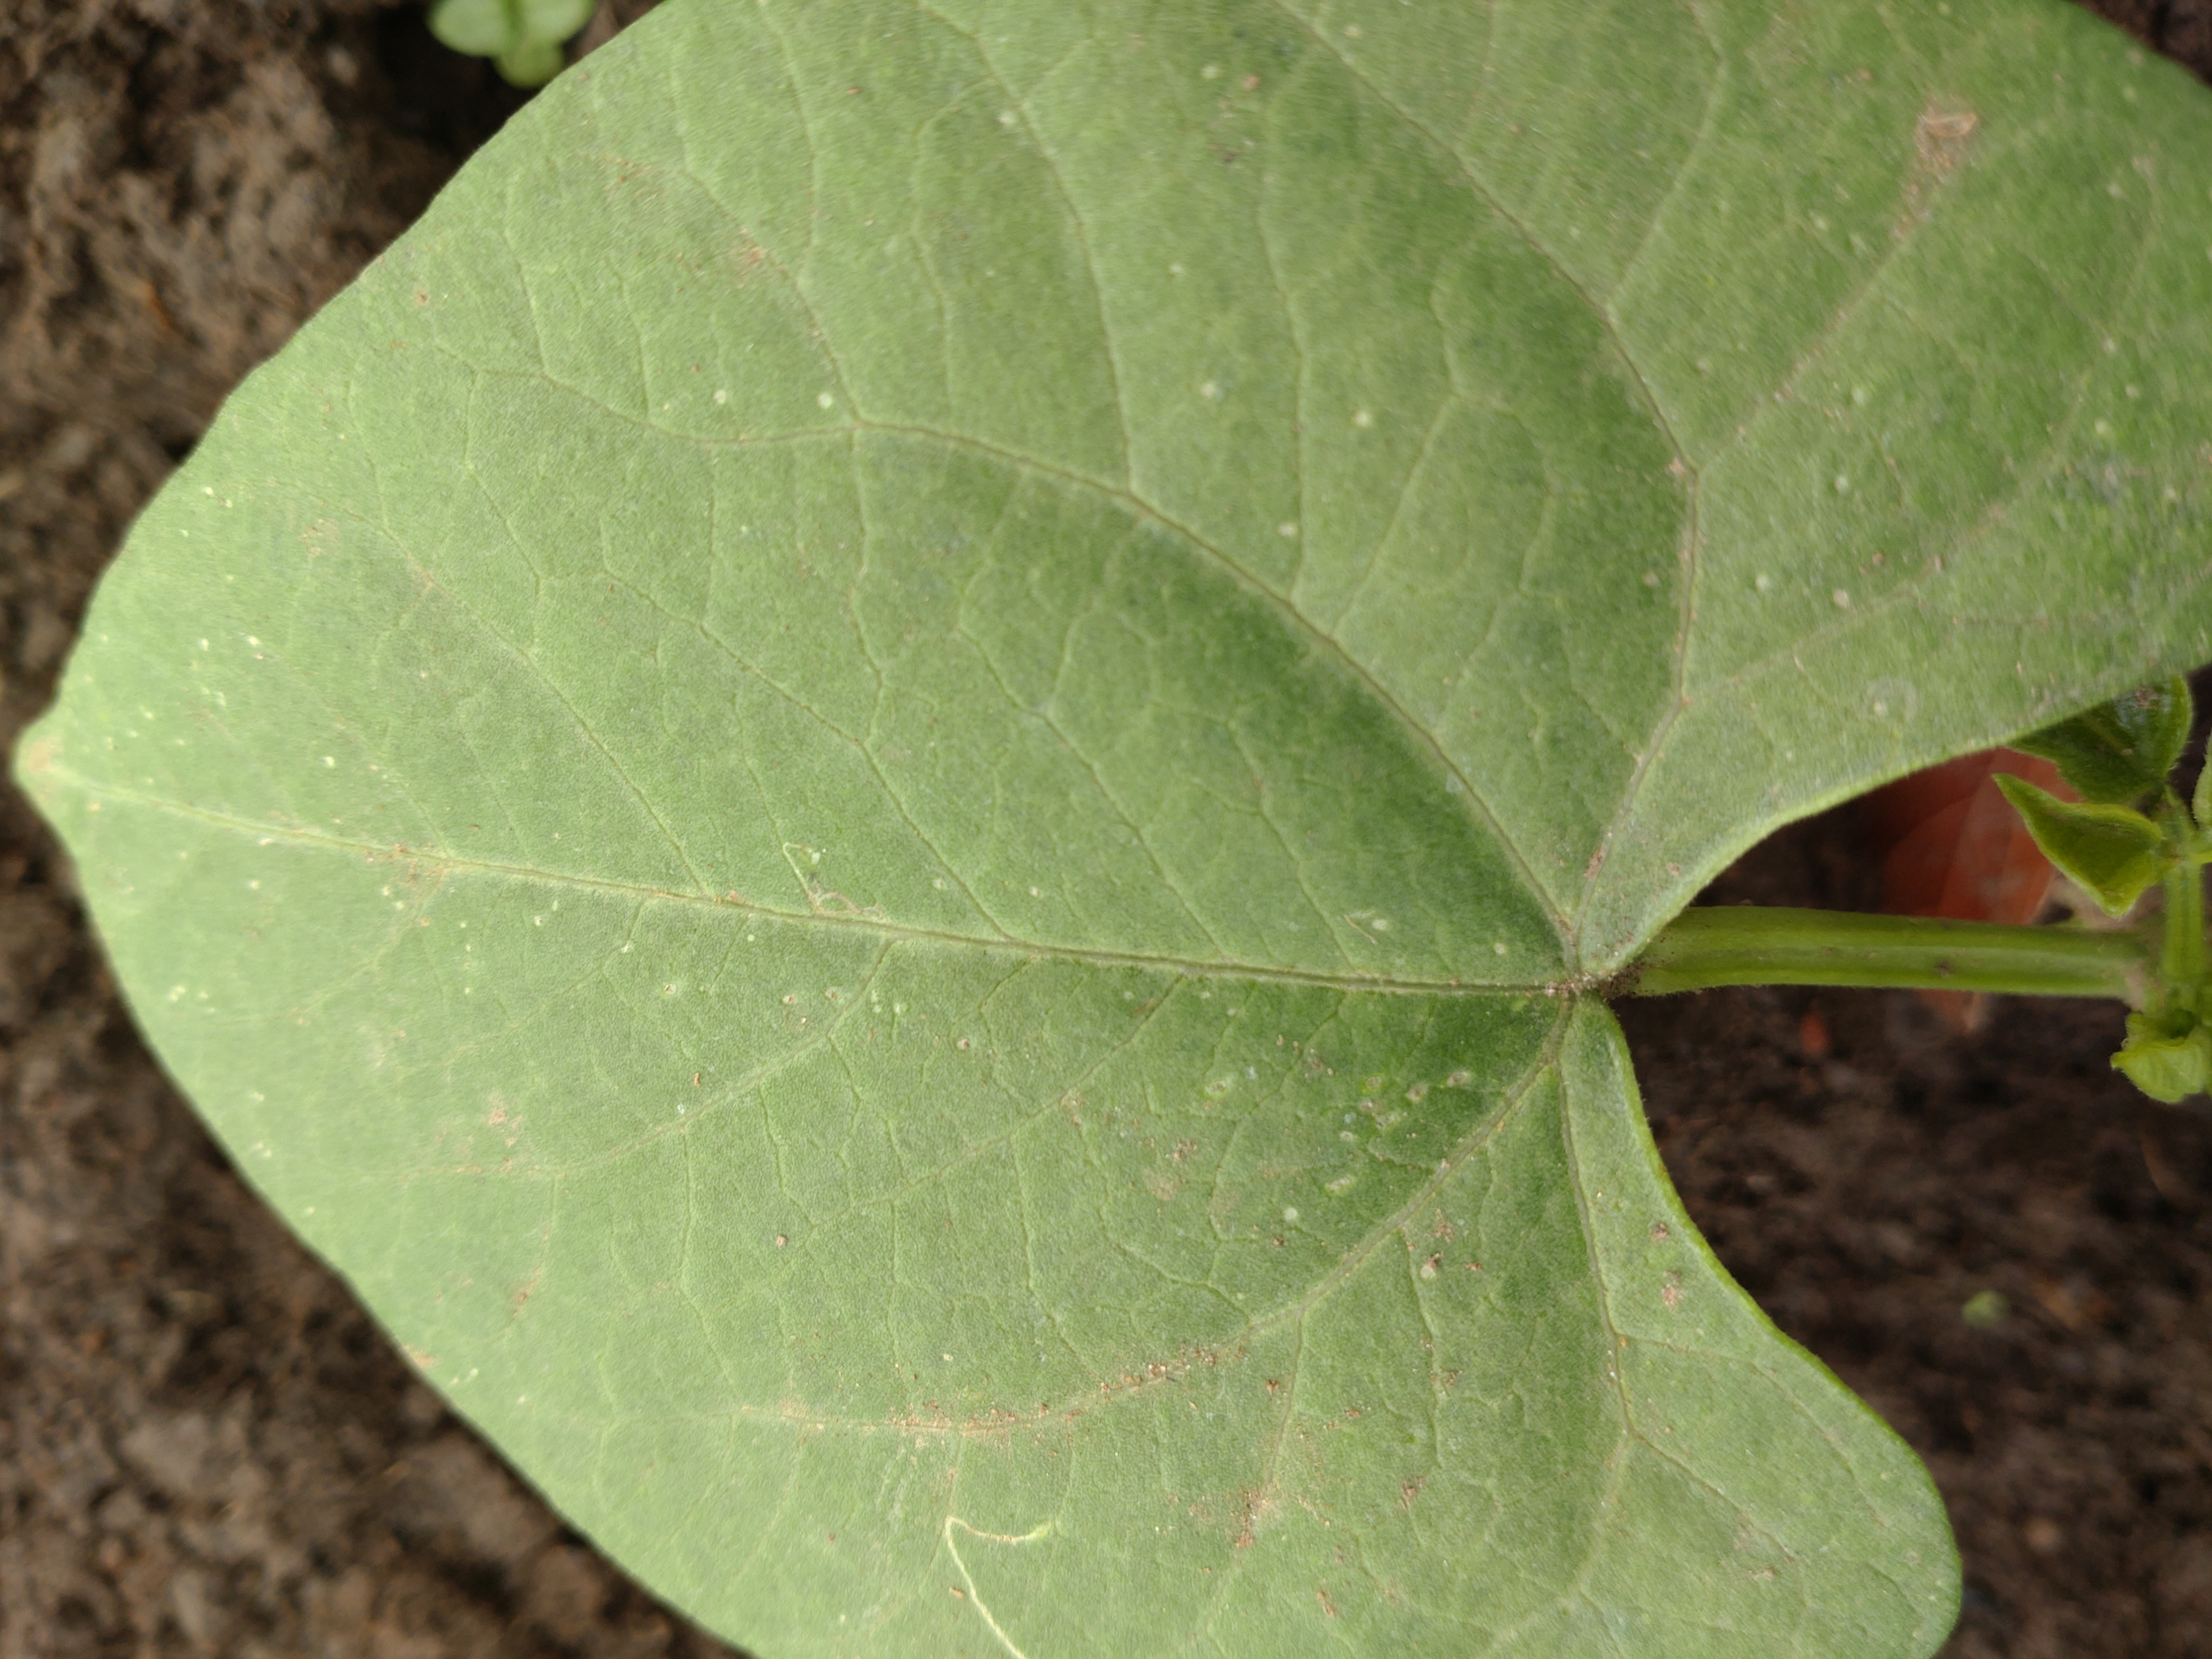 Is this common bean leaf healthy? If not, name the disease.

healthy
